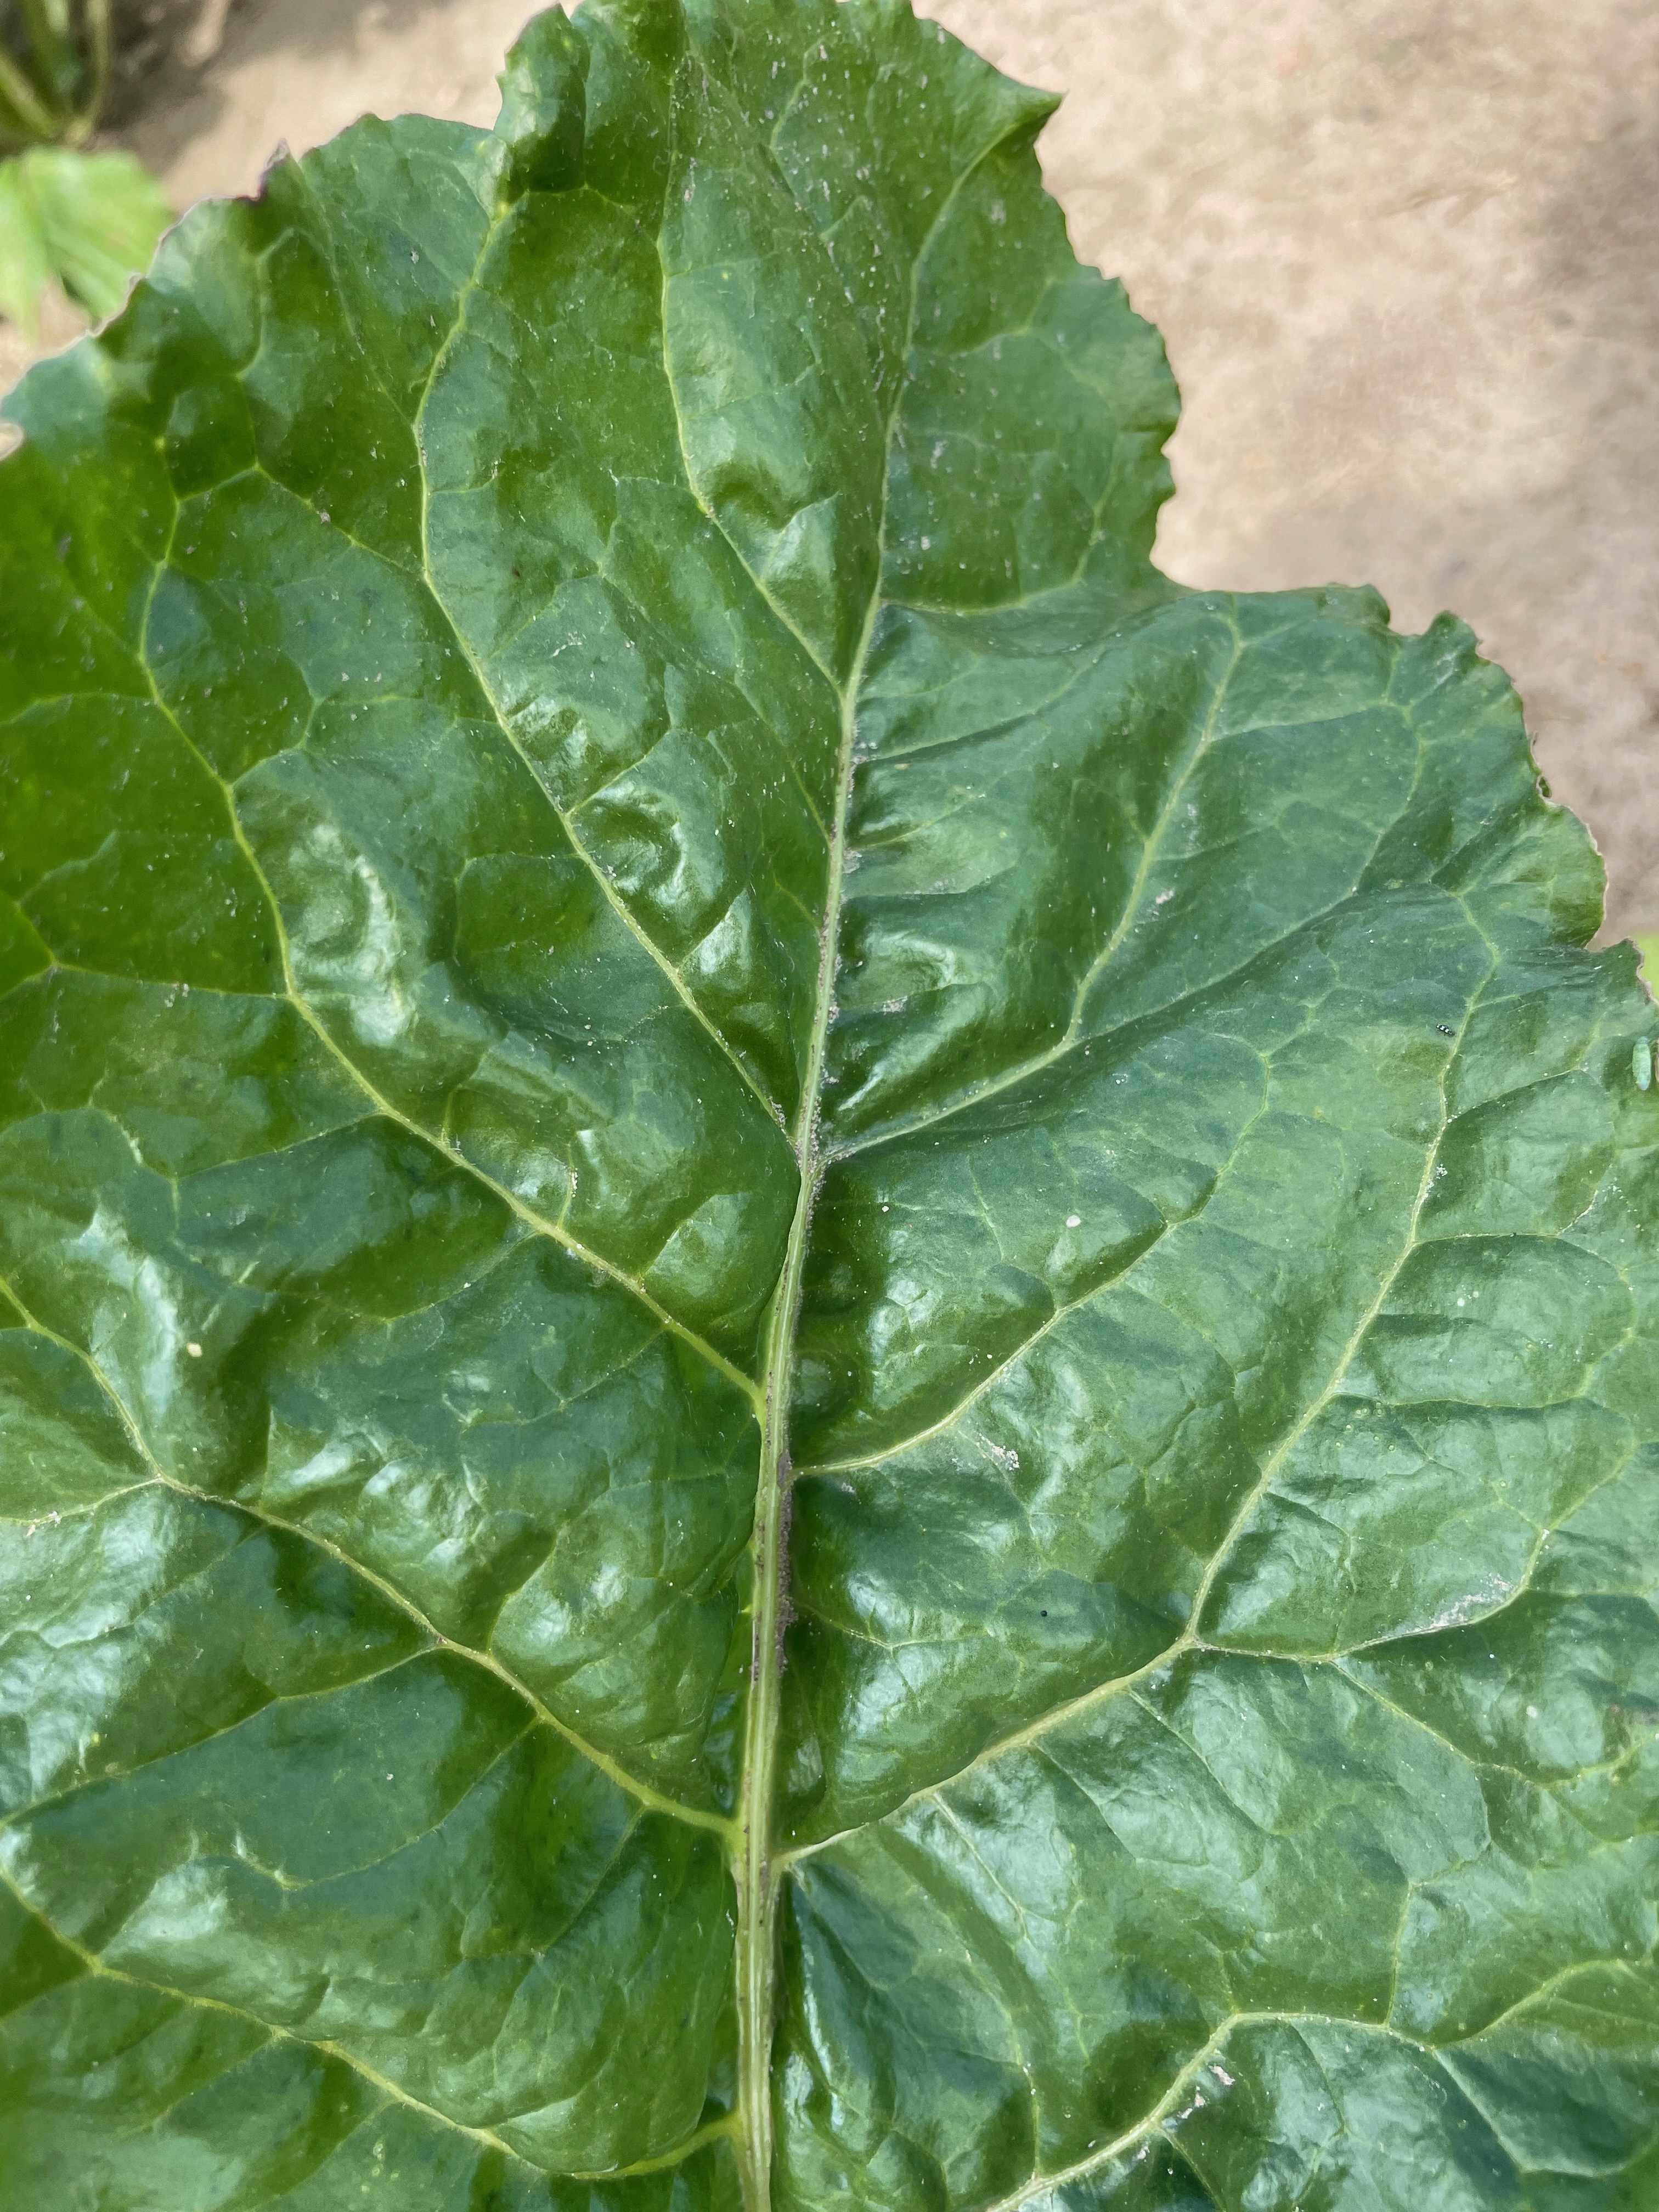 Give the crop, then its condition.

beet, unaffected
